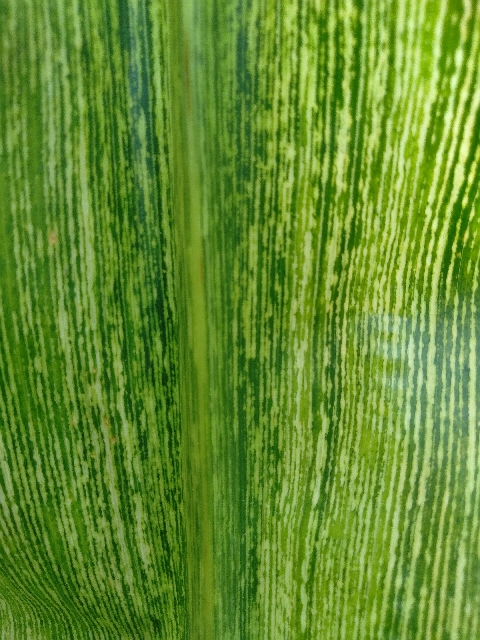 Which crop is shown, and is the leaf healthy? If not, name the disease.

maize, maize streak virus
